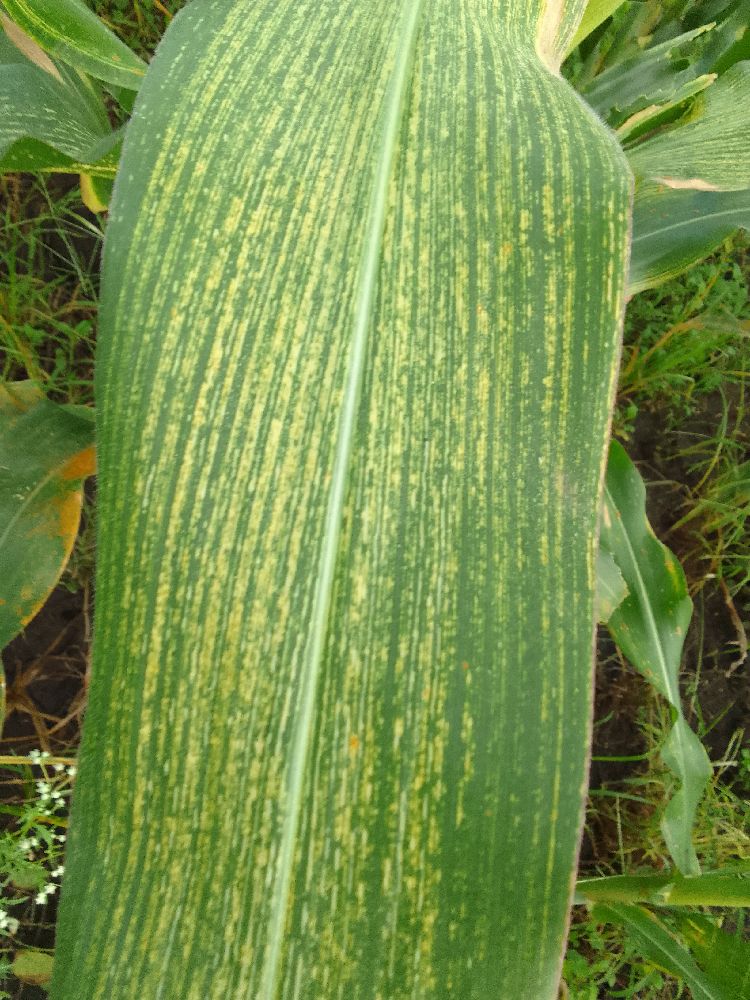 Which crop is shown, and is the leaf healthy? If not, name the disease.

maize, maize streak virus
